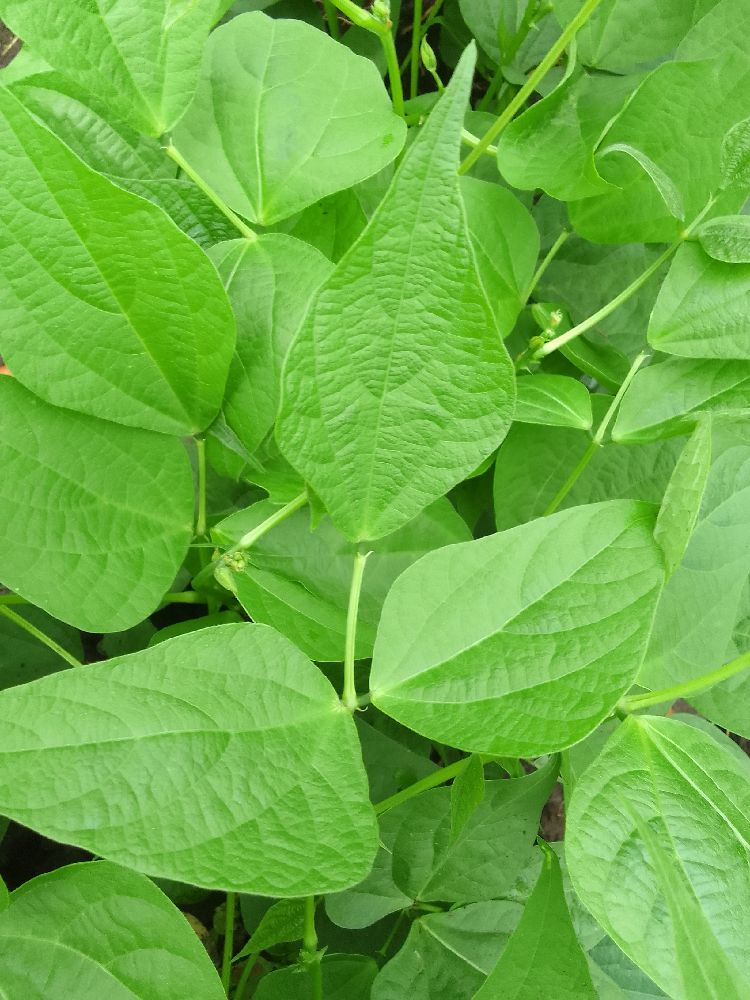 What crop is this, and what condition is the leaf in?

common bean, healthy
